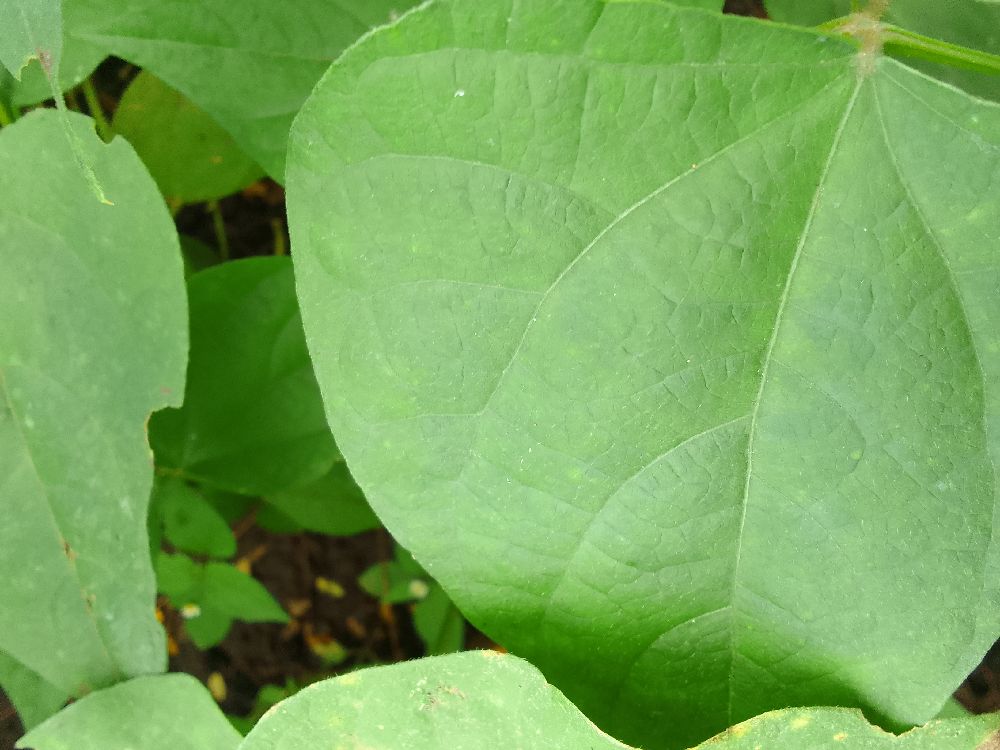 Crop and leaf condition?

common bean, healthy
